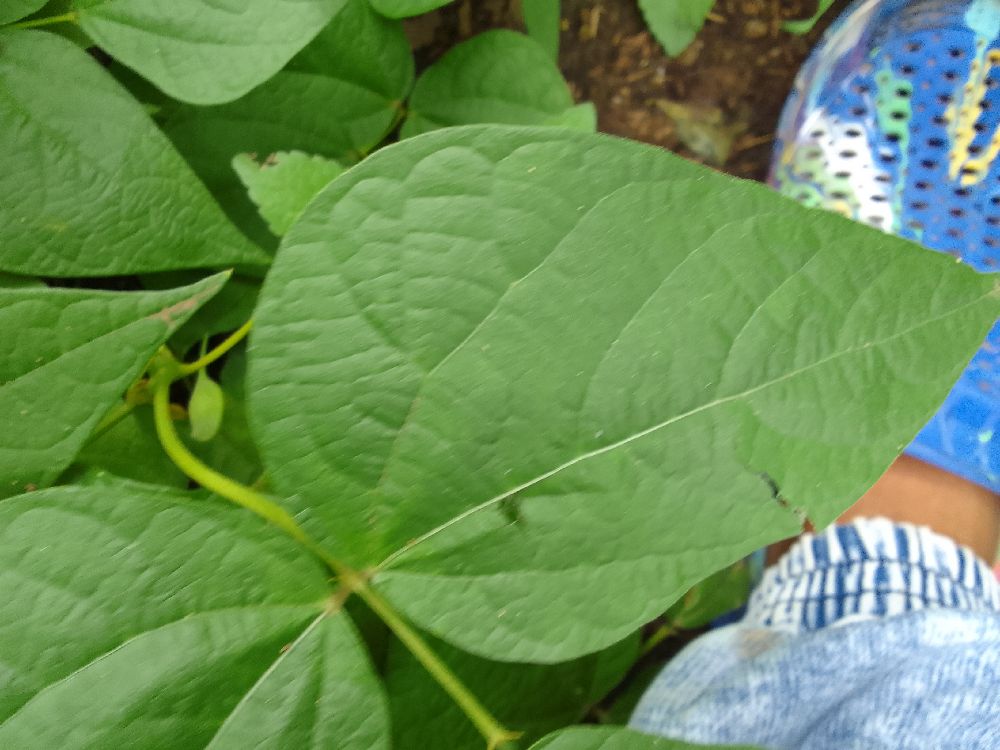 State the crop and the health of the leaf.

common bean, healthy
